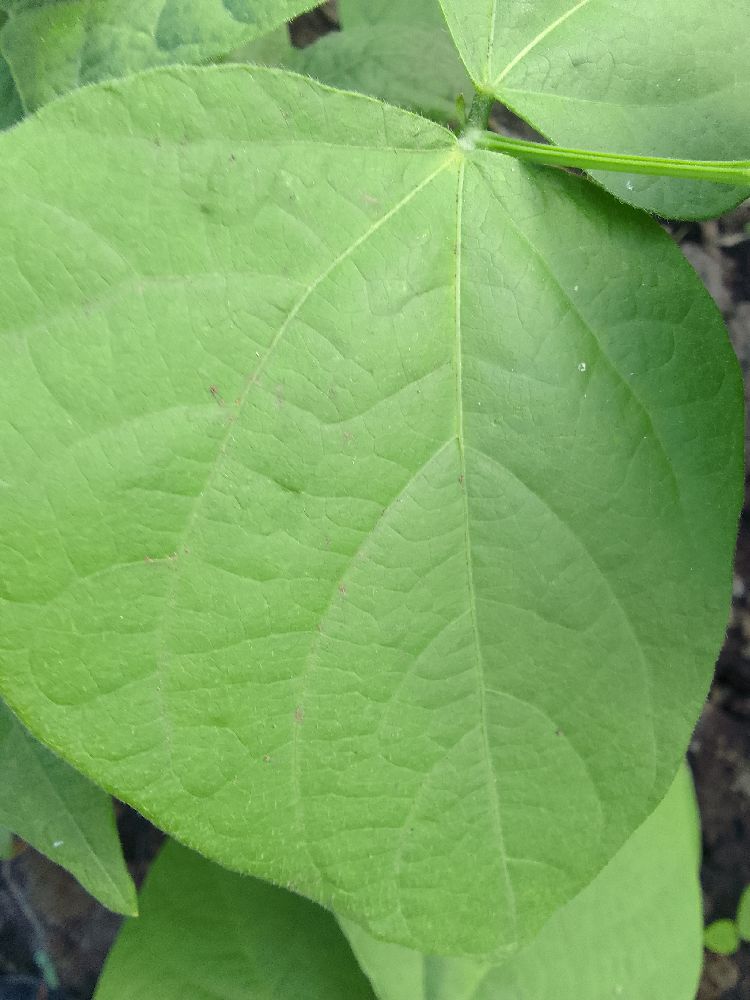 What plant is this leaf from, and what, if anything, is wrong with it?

common bean, healthy
